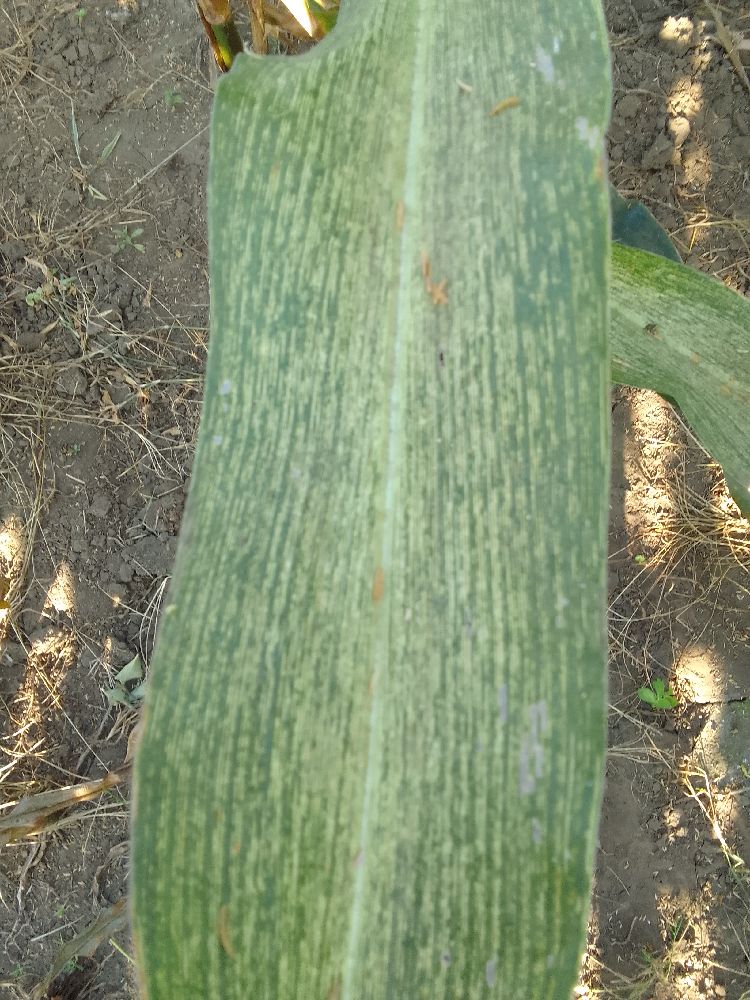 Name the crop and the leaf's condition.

maize, maize streak virus
